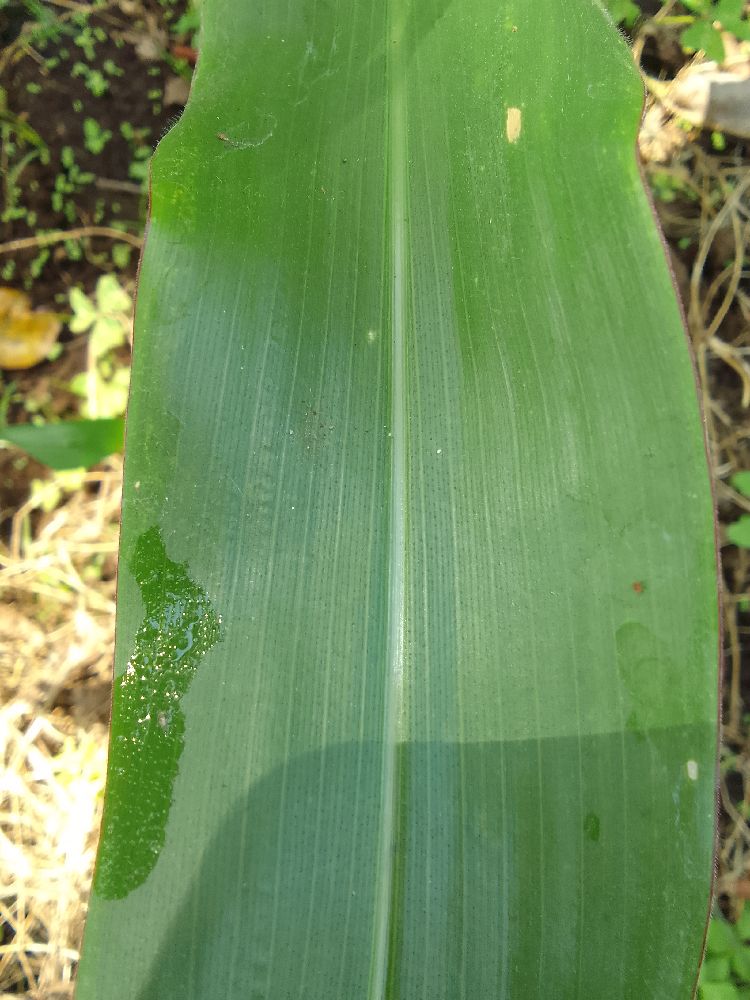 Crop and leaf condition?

maize, healthy
